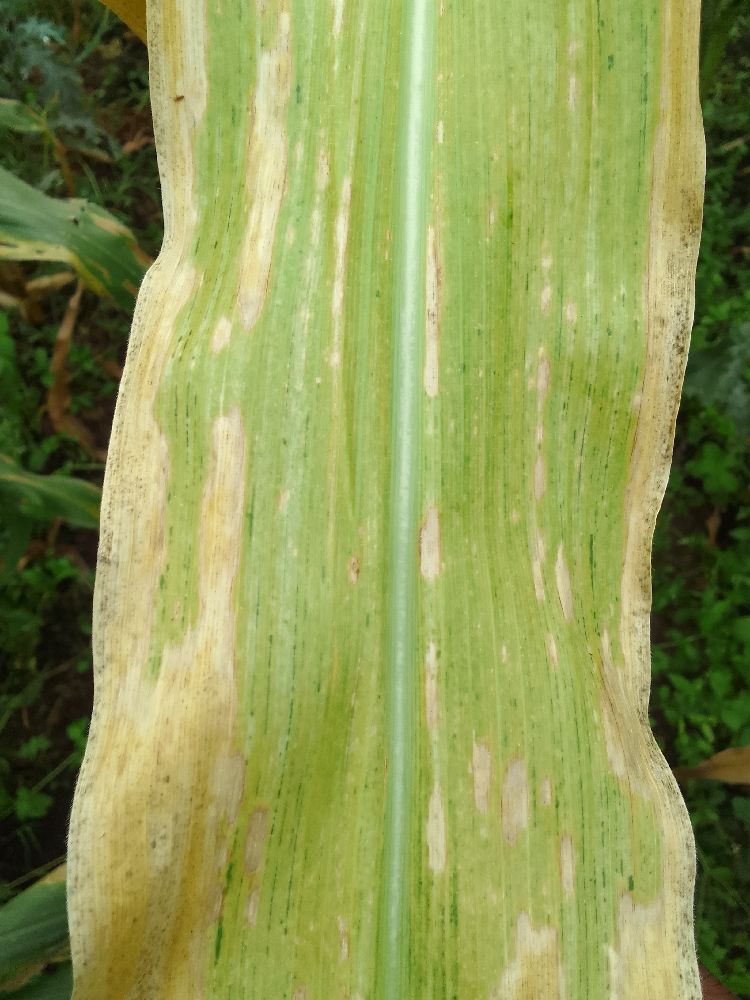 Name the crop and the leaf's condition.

maize, maize lethal necrosis
